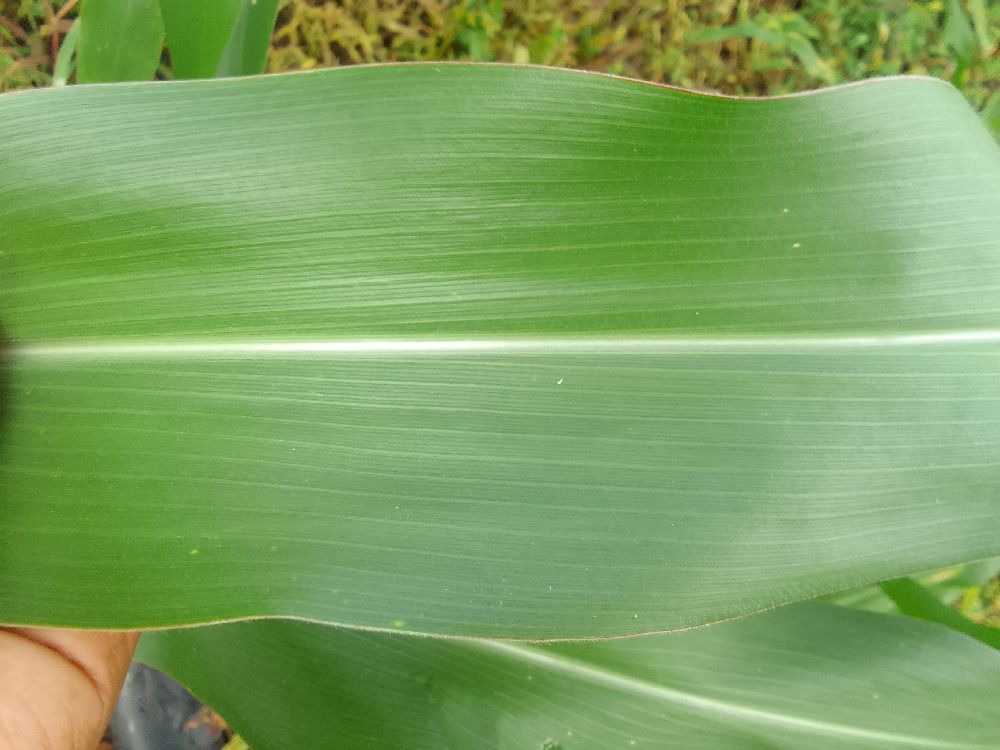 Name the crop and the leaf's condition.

maize, healthy
